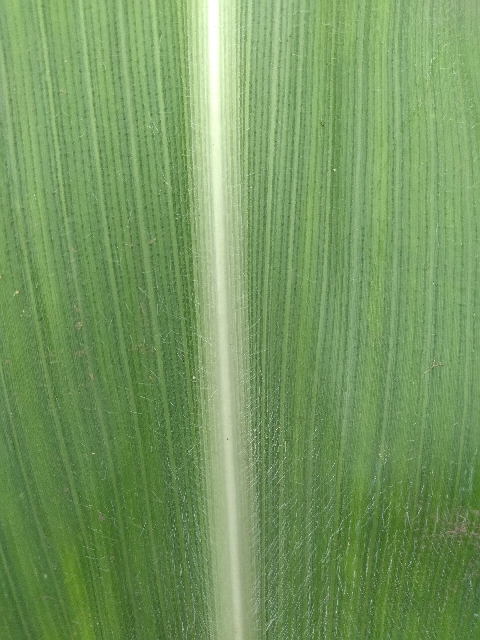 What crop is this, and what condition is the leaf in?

maize, healthy
